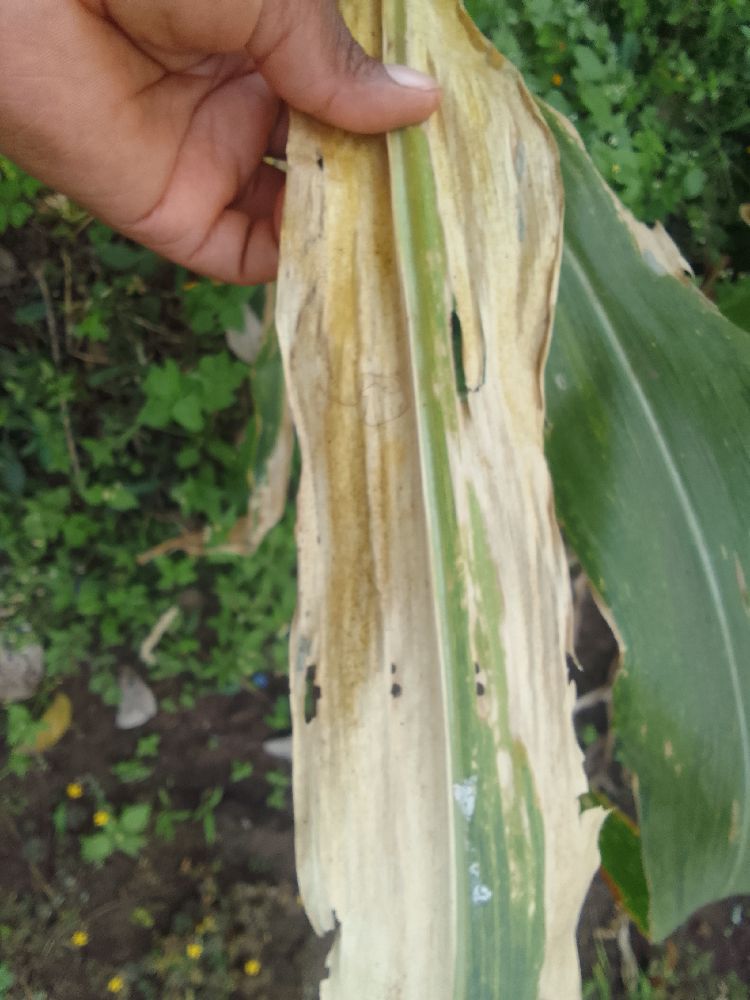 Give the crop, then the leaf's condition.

maize, maize lethal necrosis
